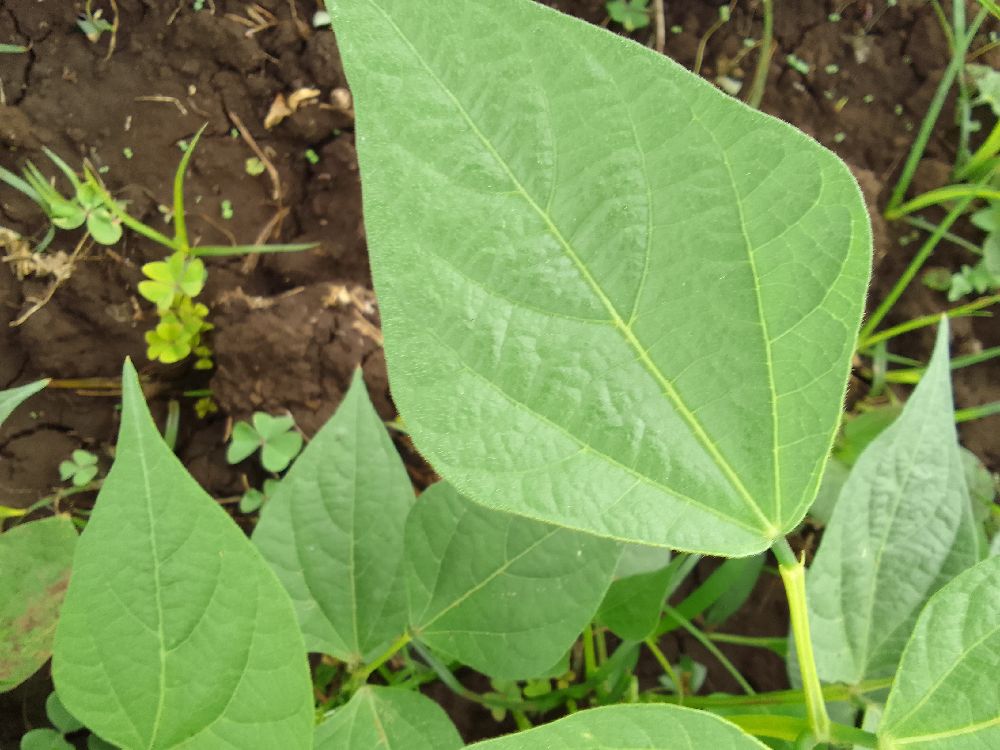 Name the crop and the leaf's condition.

common bean, healthy
